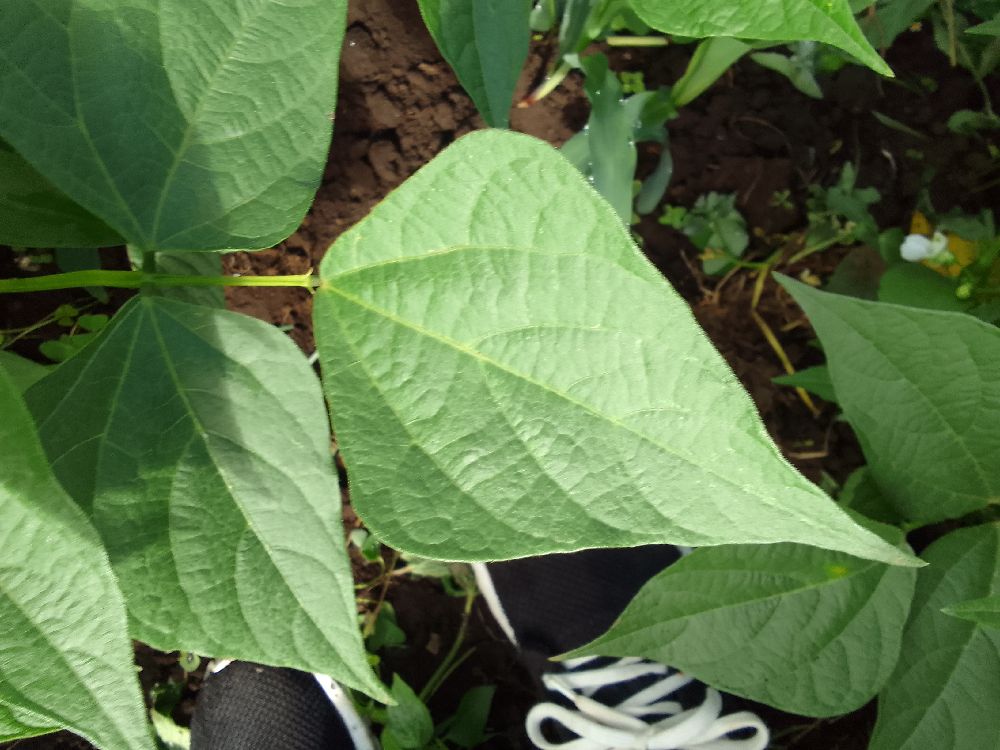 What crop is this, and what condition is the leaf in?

common bean, healthy
